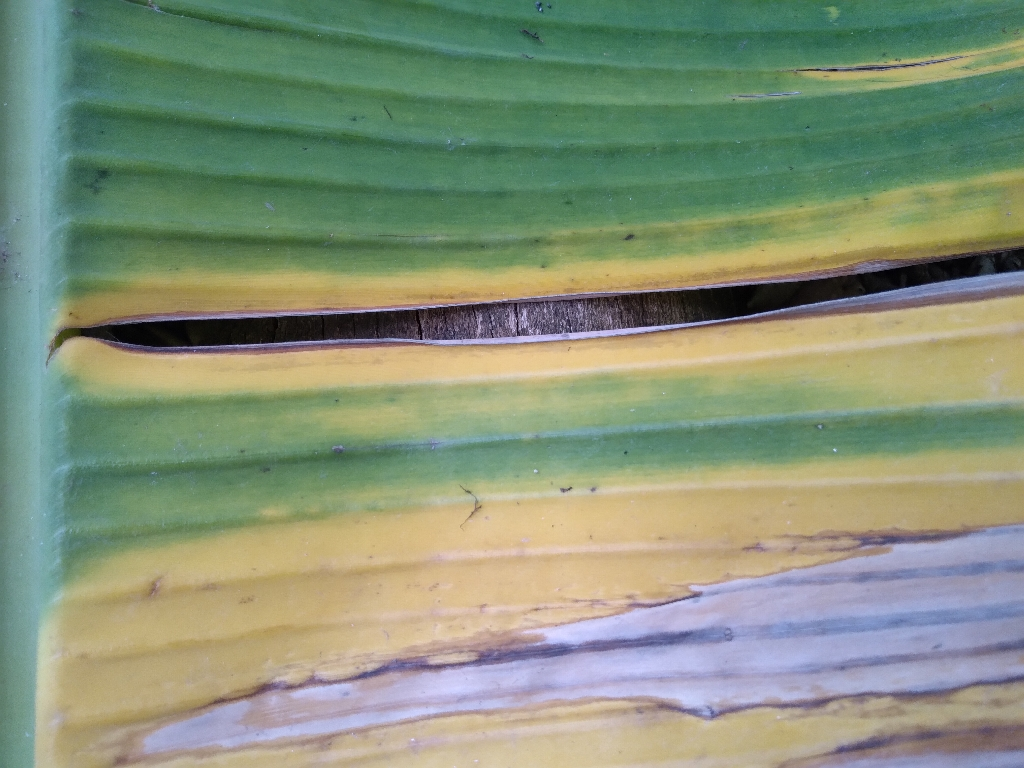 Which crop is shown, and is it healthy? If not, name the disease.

banana, fusarium wilt race 1
